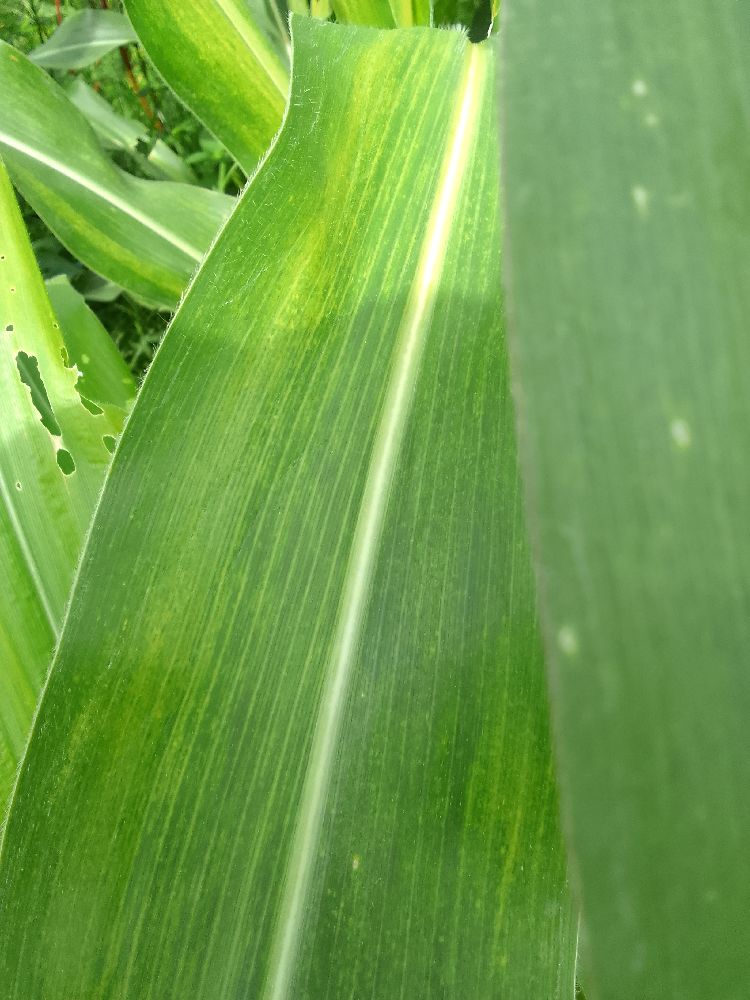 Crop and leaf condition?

maize, maize lethal necrosis
